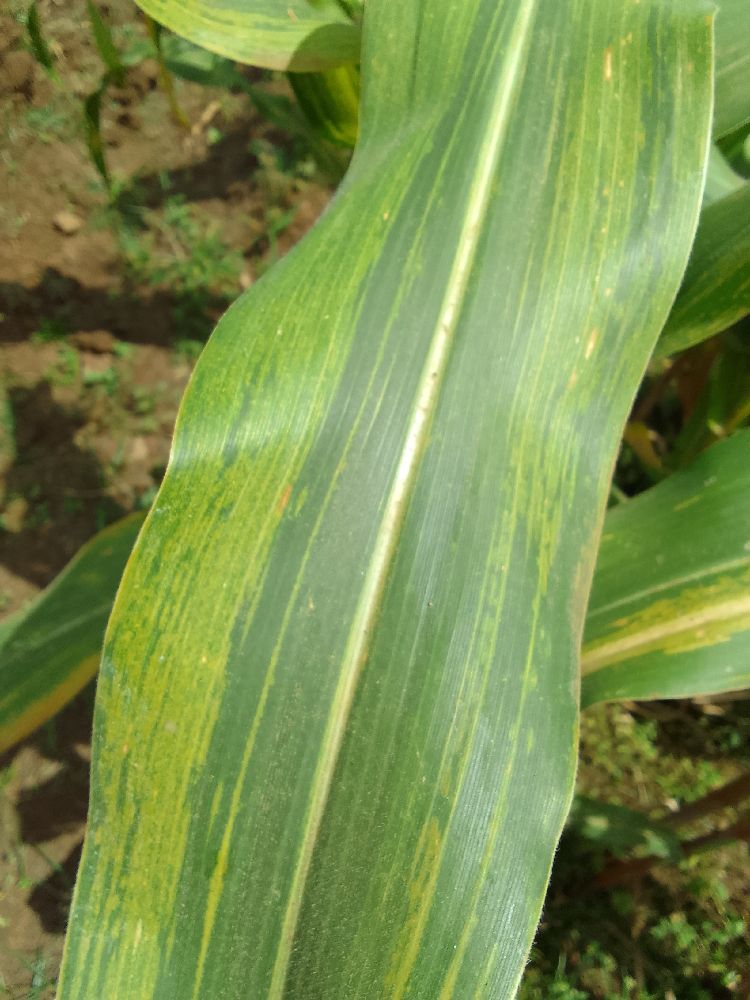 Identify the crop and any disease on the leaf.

maize, maize lethal necrosis
